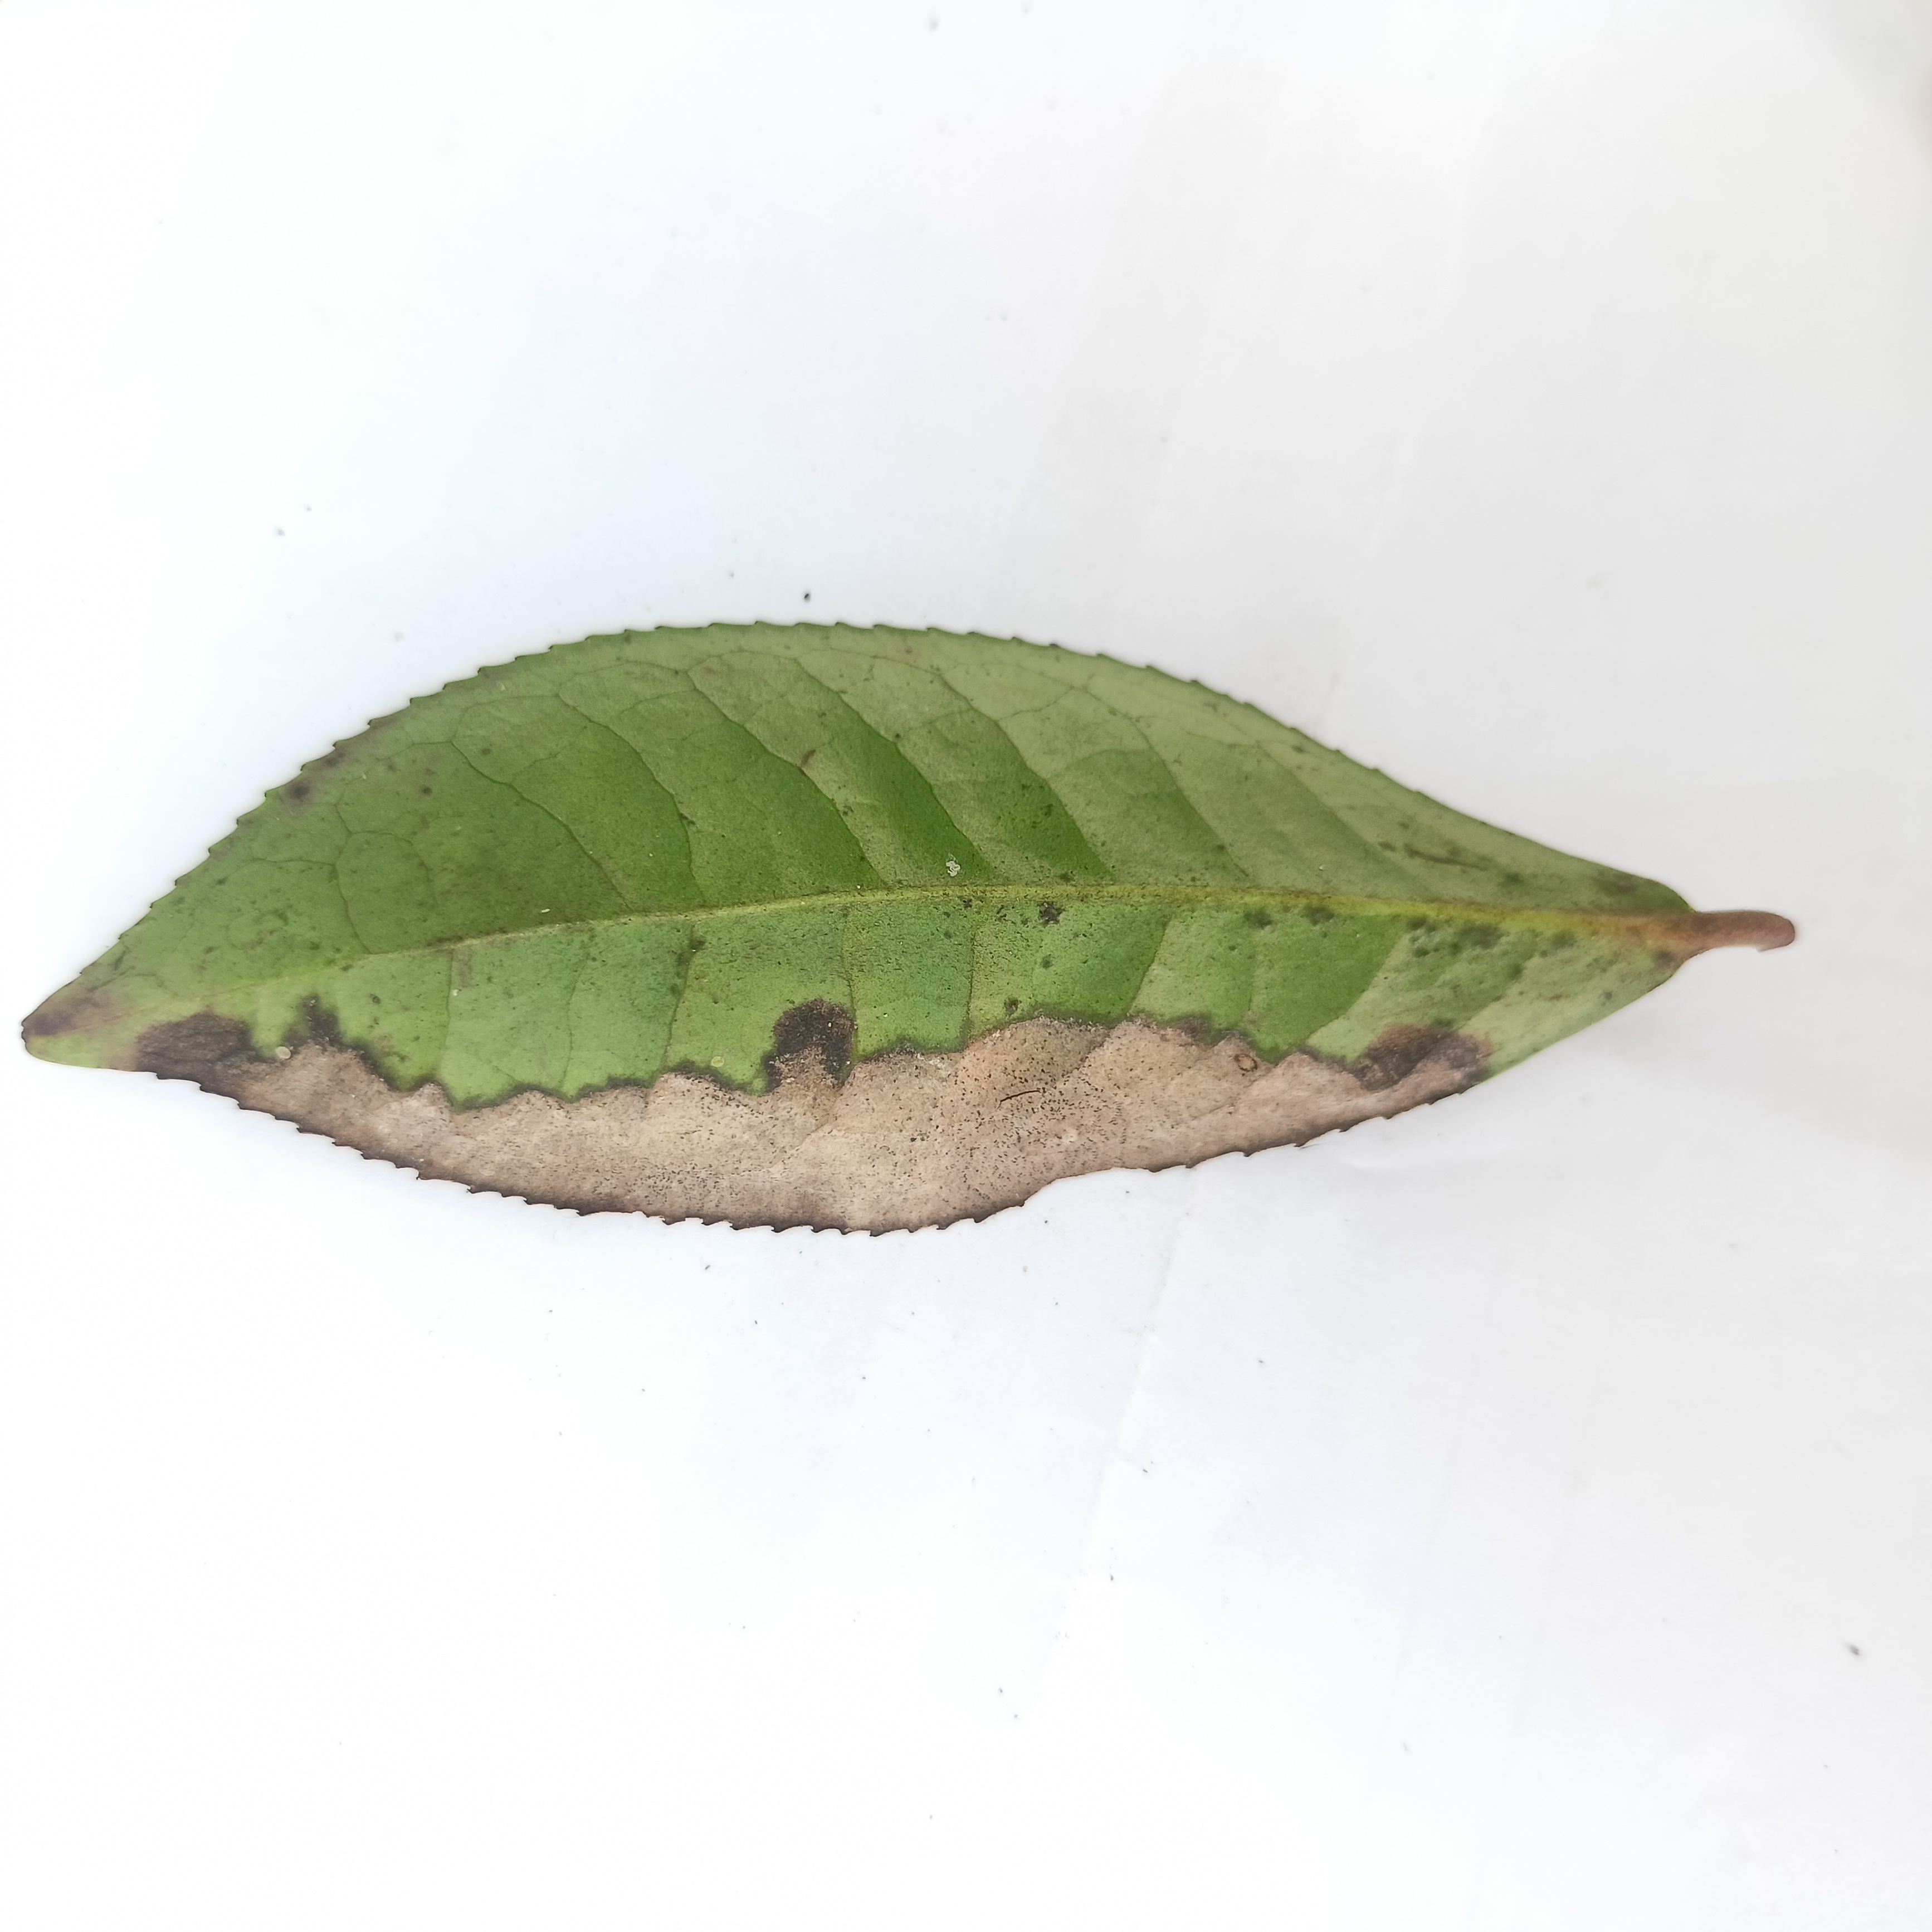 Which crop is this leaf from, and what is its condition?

tea, brown blight
